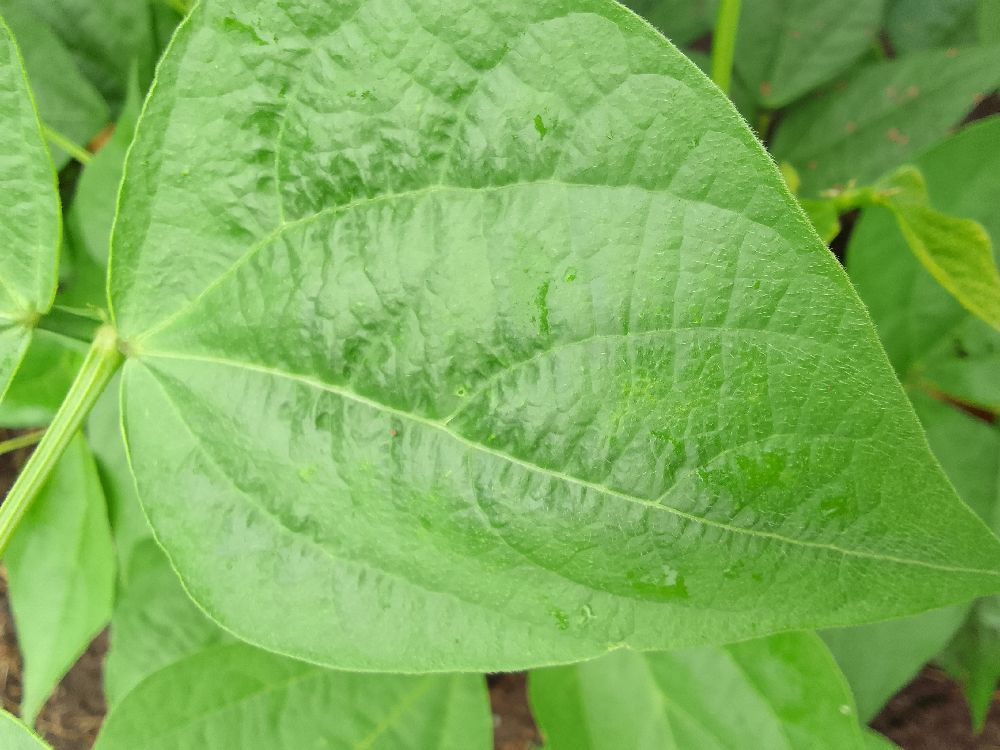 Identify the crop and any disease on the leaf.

common bean, healthy
